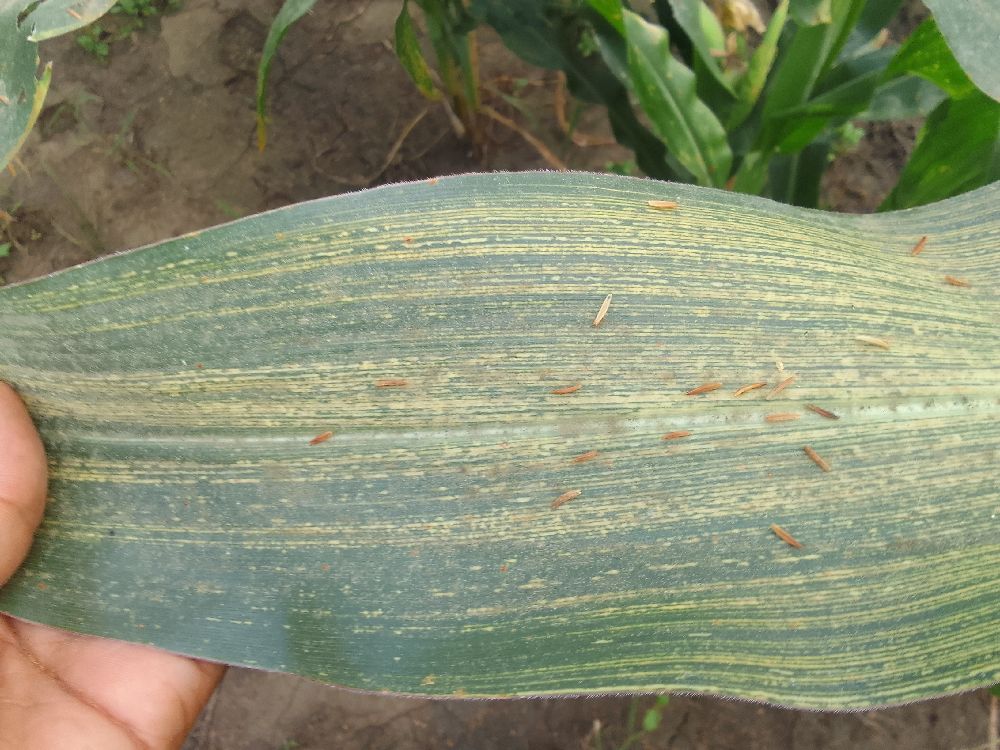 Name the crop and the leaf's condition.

maize, maize streak virus
